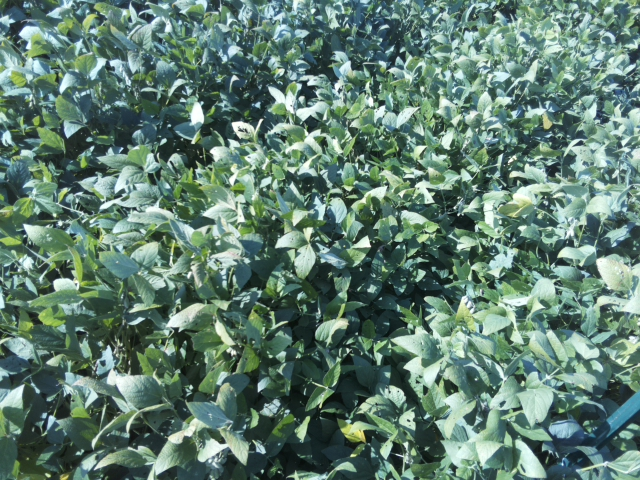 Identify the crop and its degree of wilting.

soybean, slight leaflet or petiole turgor loss in upper canopy
